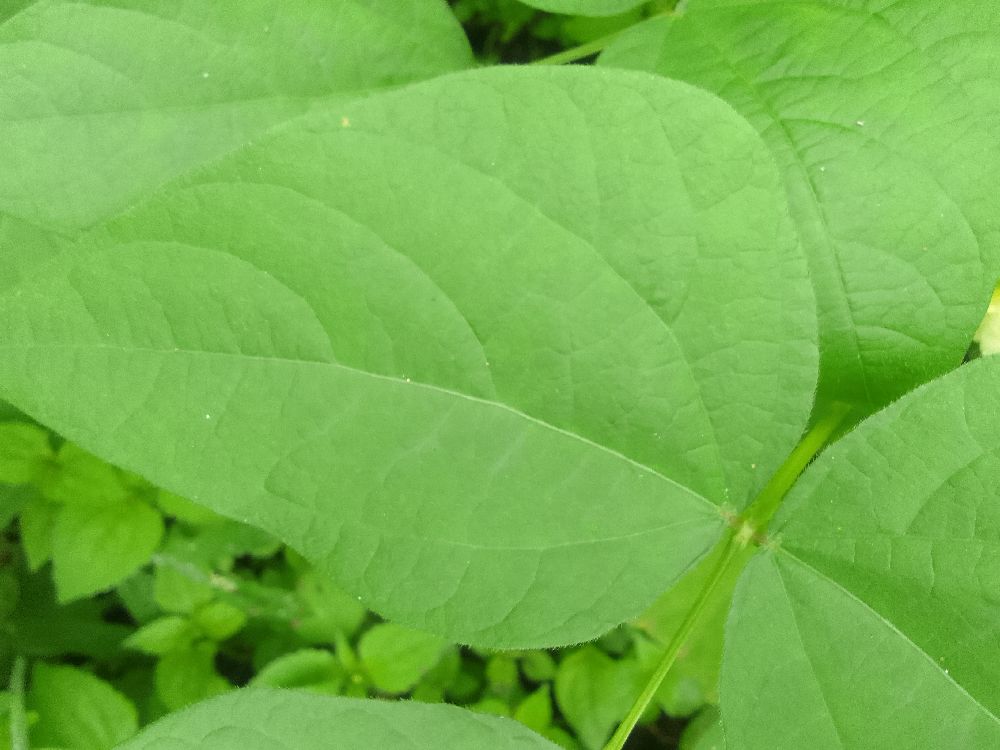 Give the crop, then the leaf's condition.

common bean, healthy
